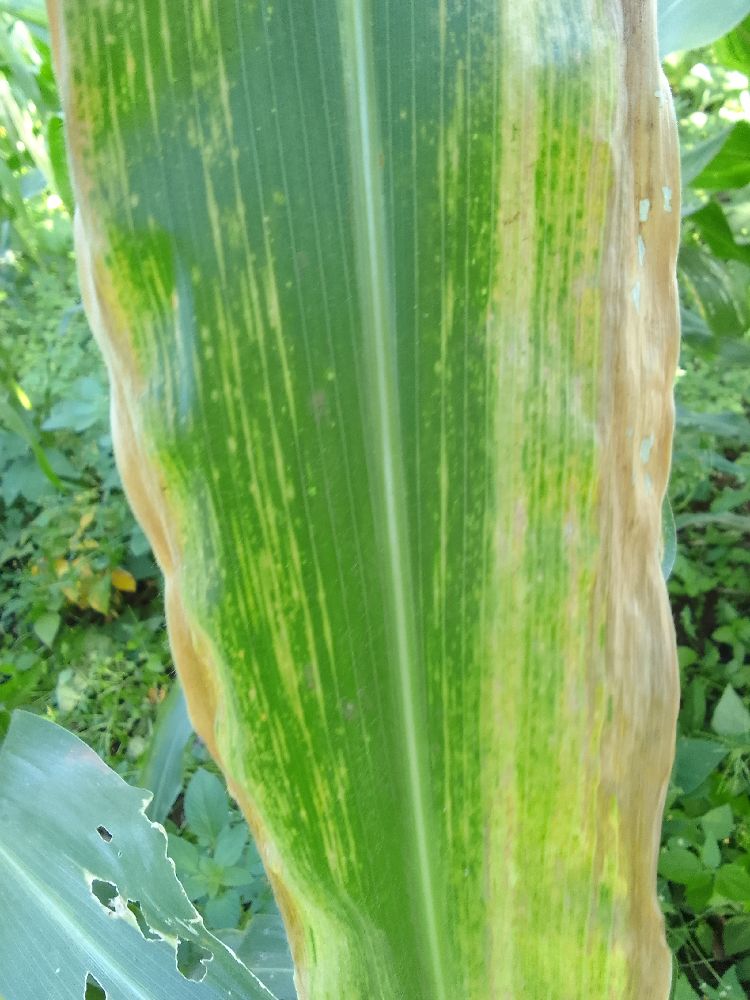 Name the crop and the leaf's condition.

maize, maize lethal necrosis
